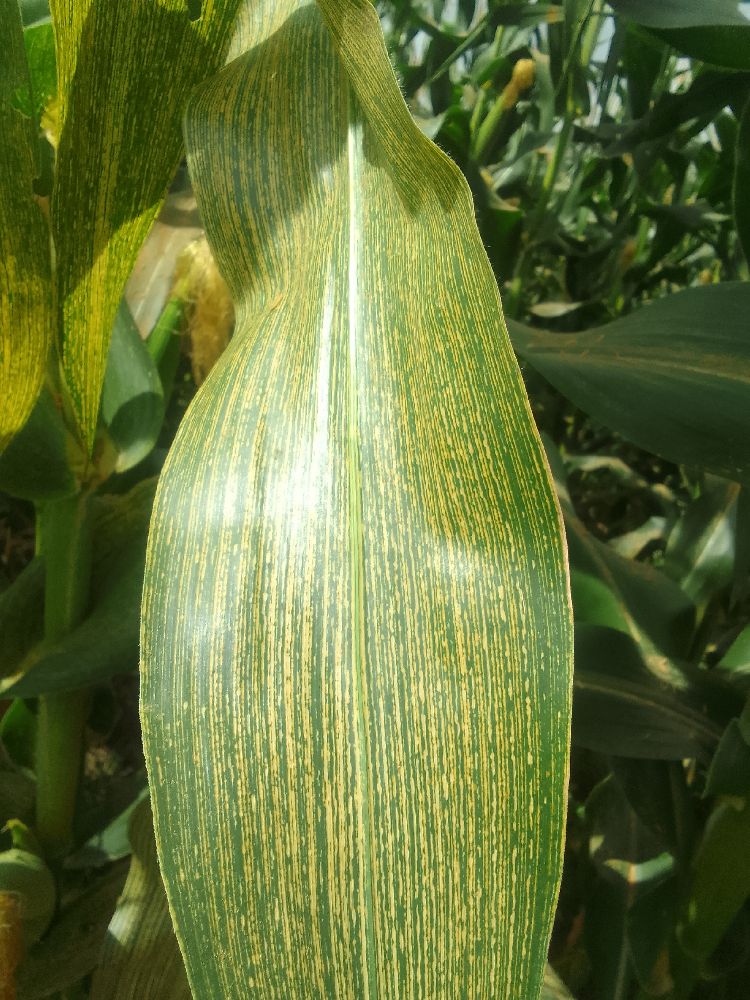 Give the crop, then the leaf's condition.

maize, maize streak virus
